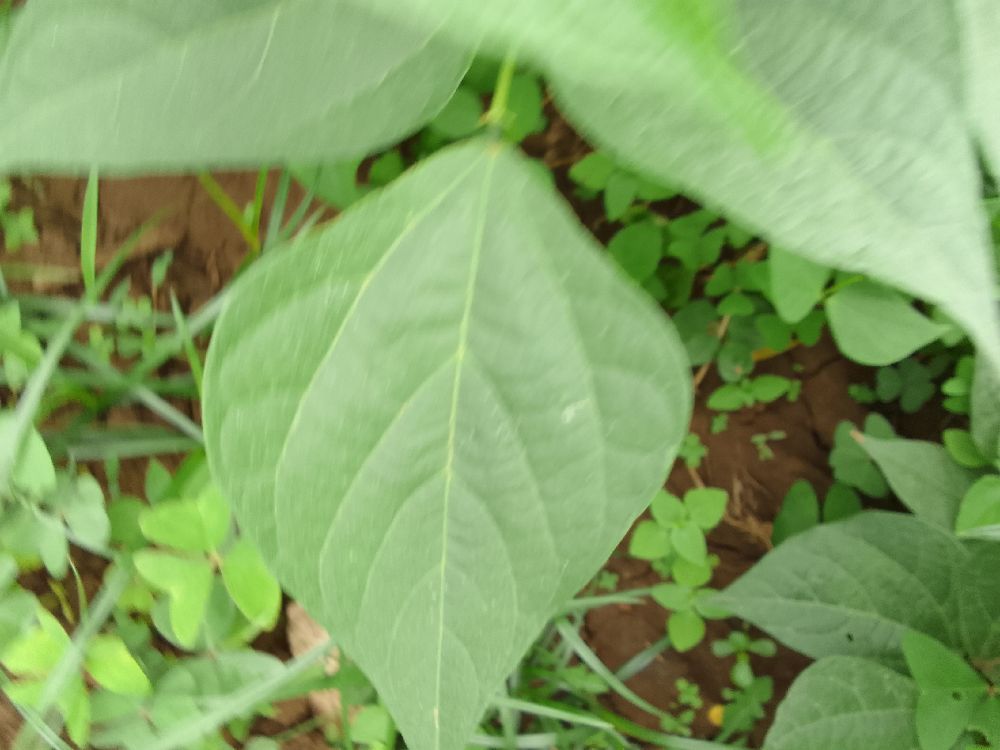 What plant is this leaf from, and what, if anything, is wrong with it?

common bean, healthy
